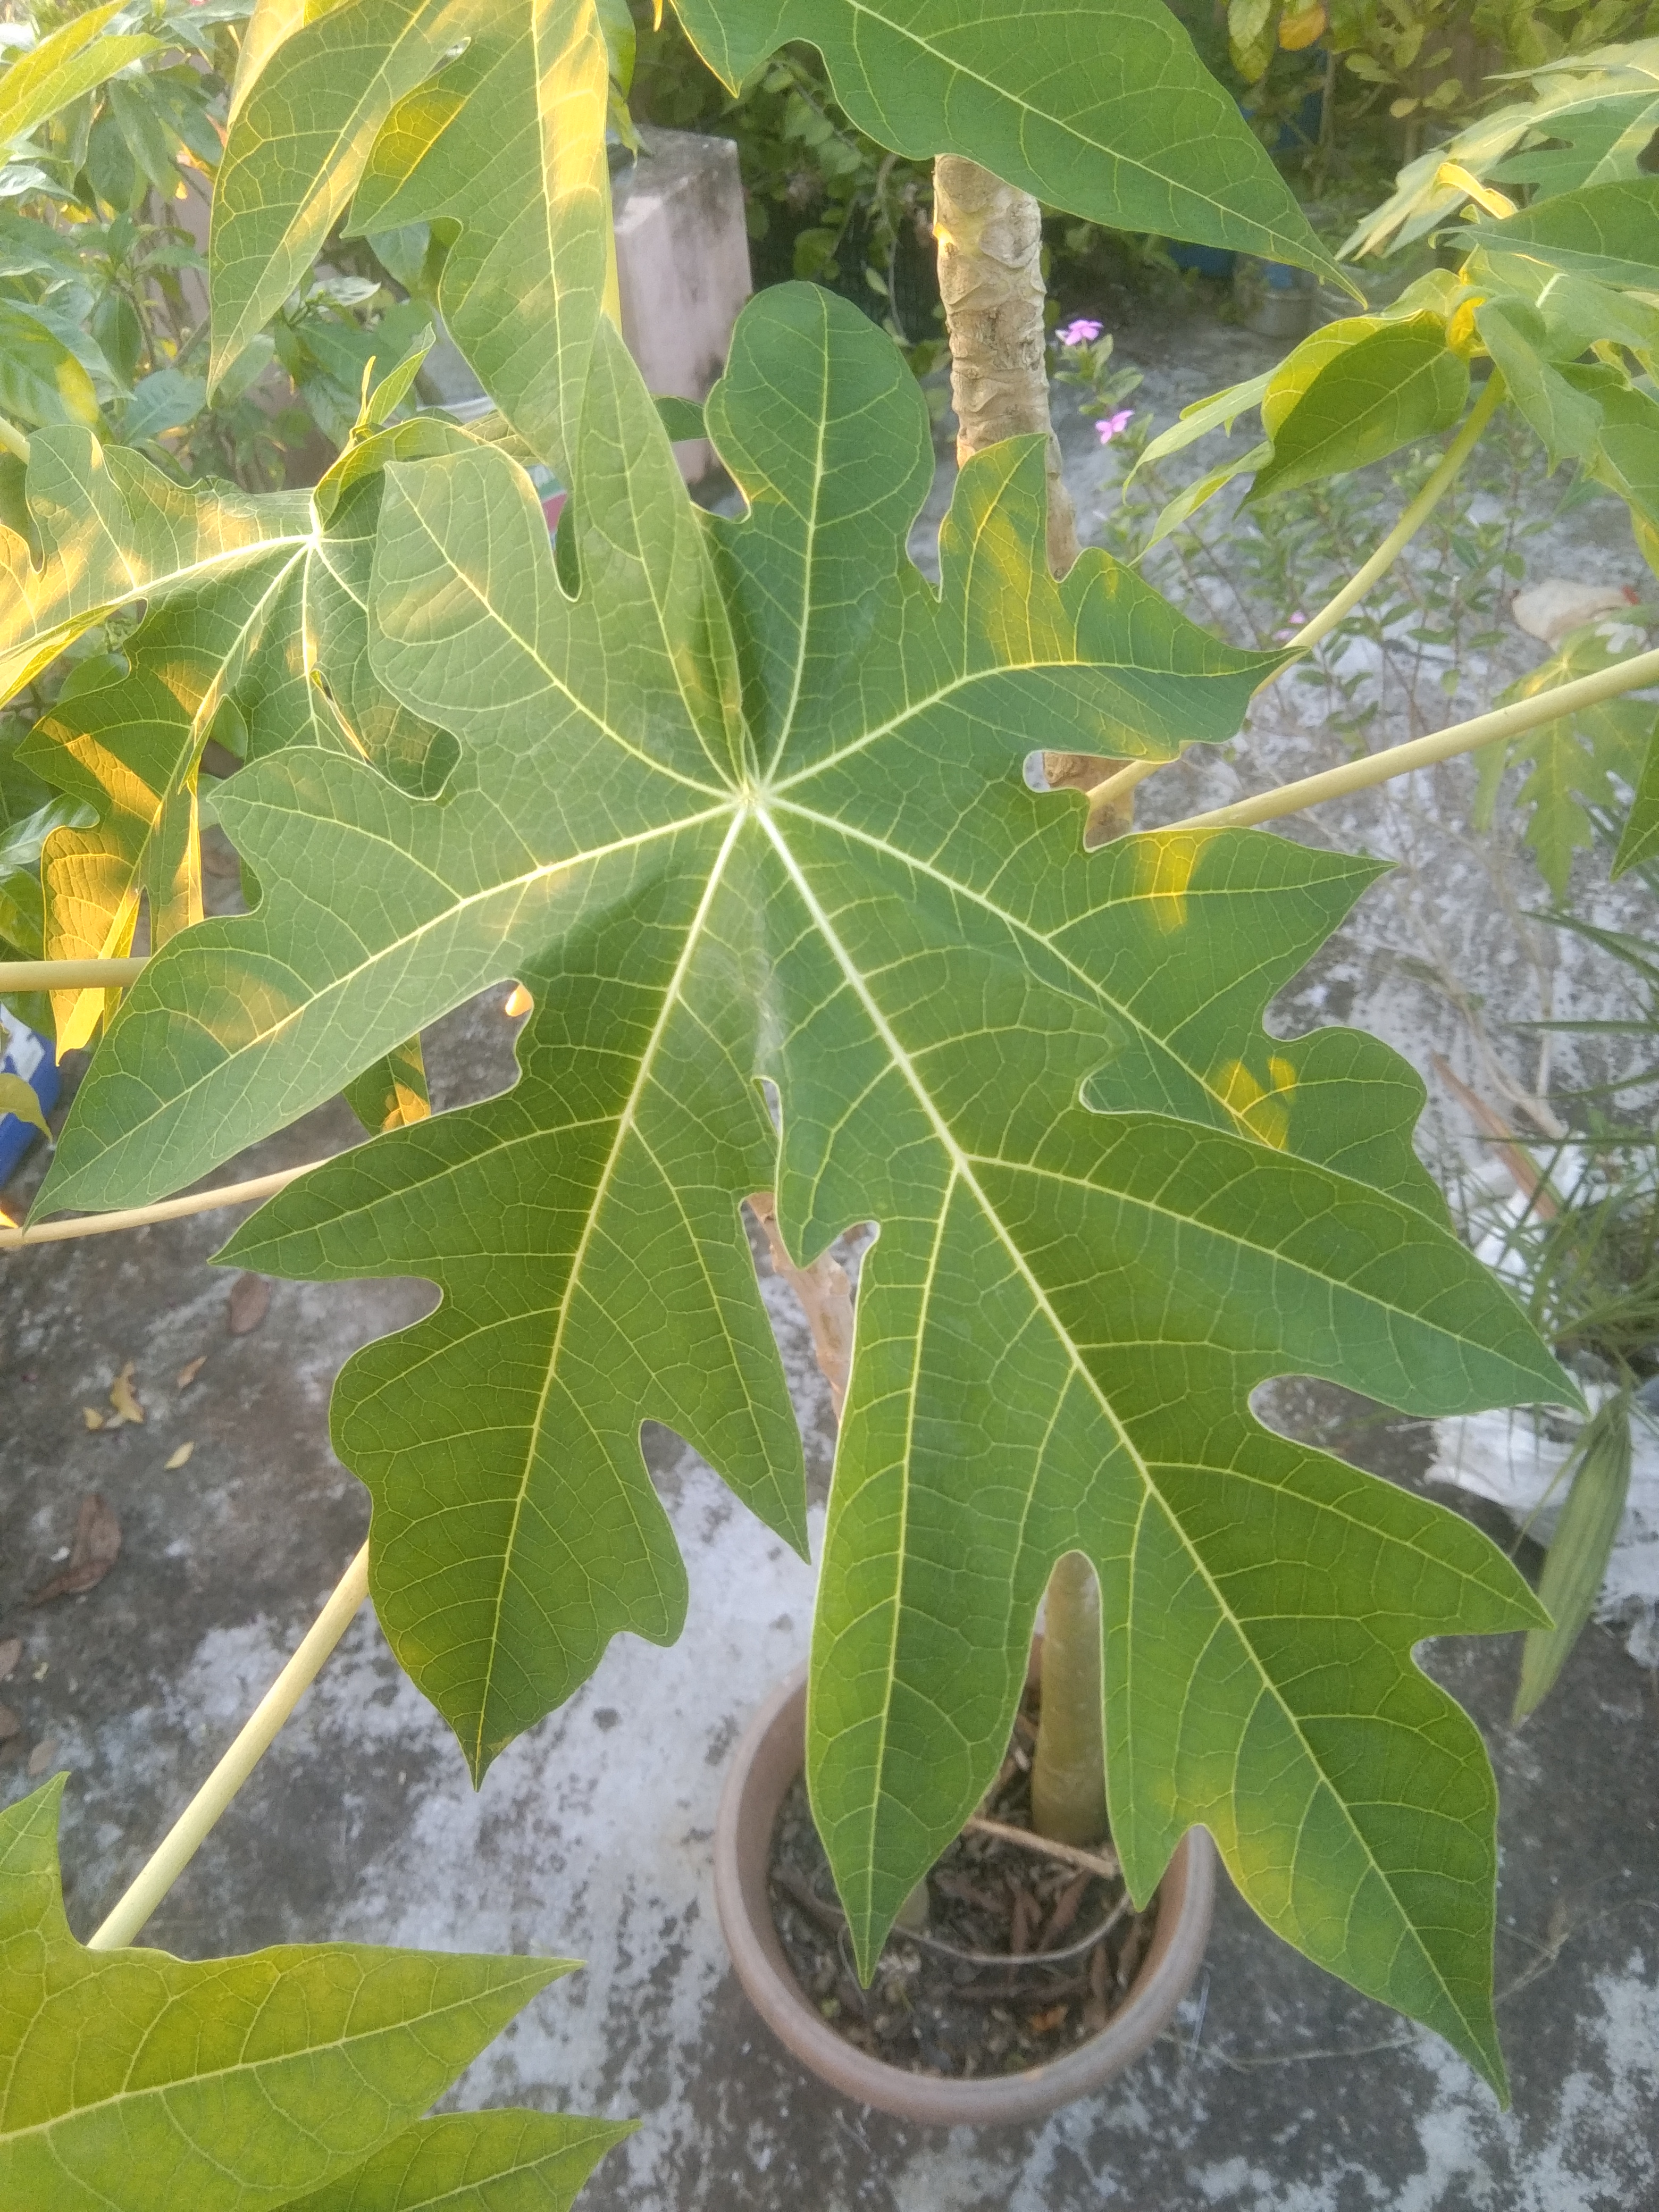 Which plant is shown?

papaya
